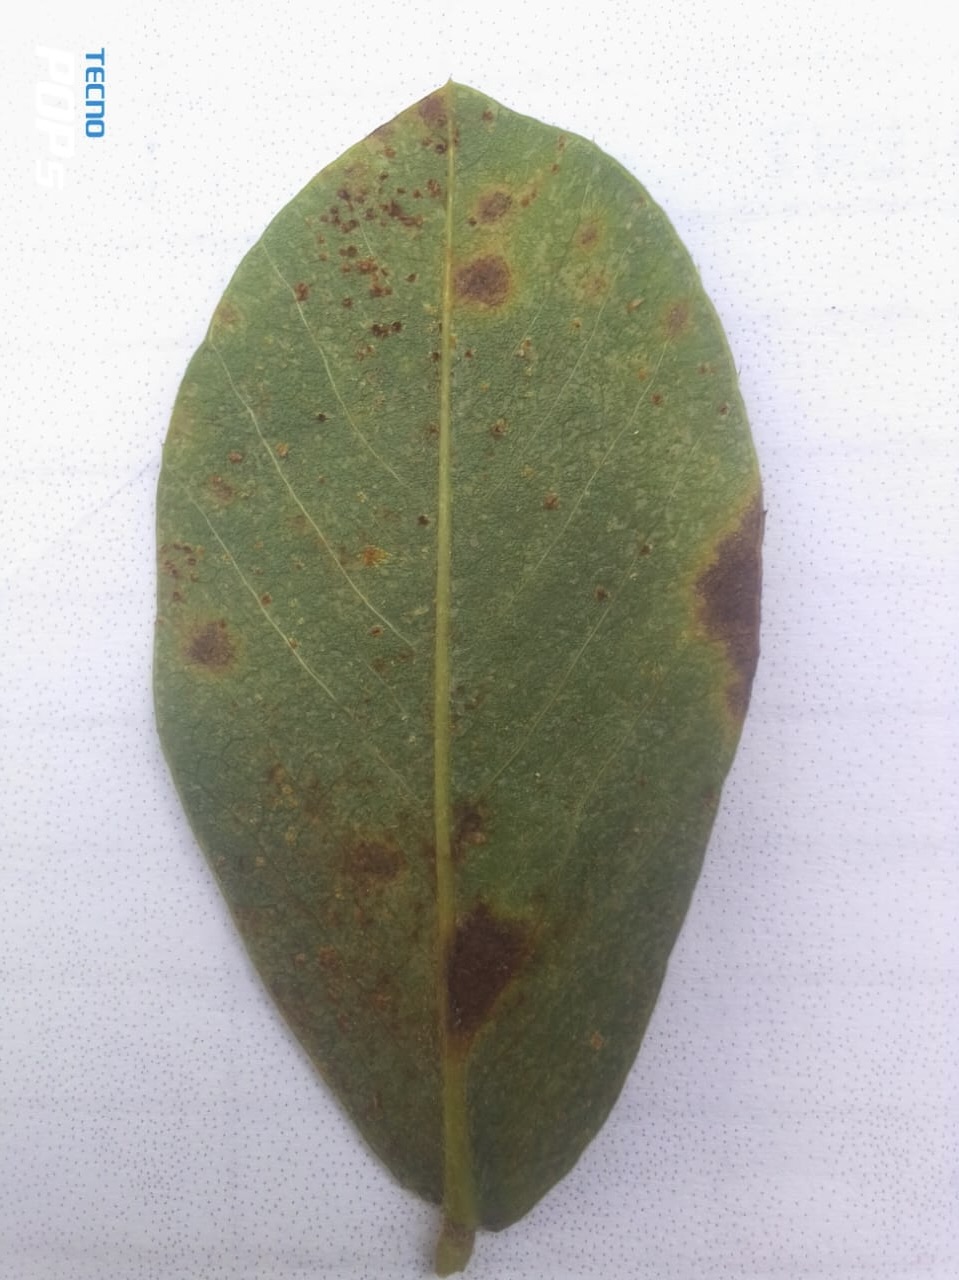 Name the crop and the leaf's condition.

peanut, passalora arachidicola
